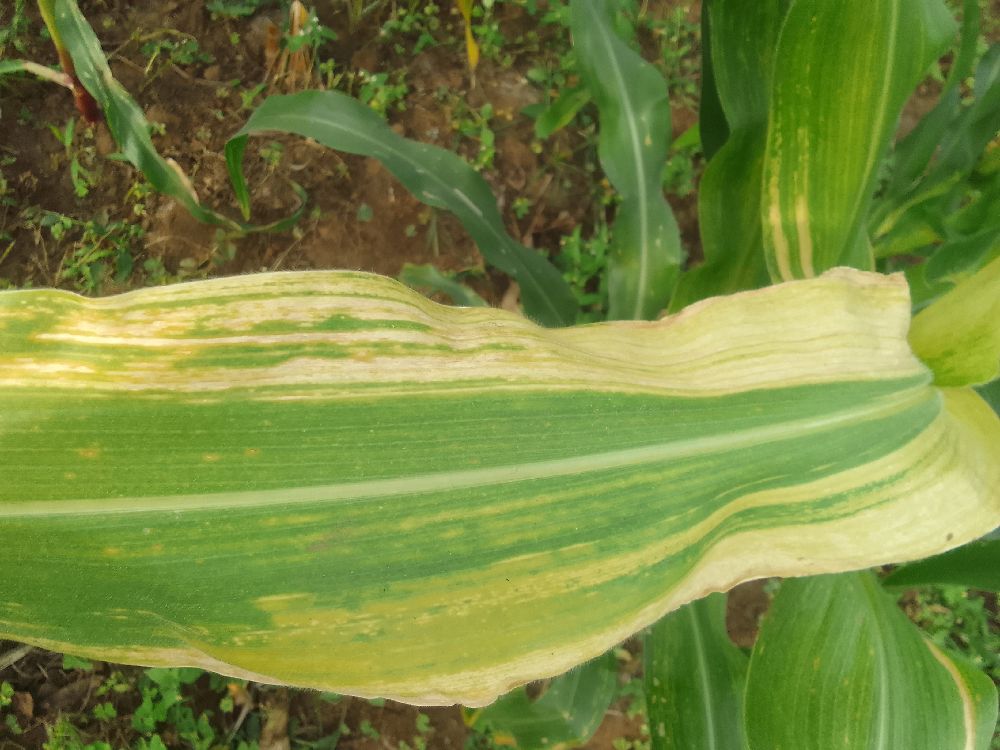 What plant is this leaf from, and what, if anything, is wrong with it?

maize, maize lethal necrosis
